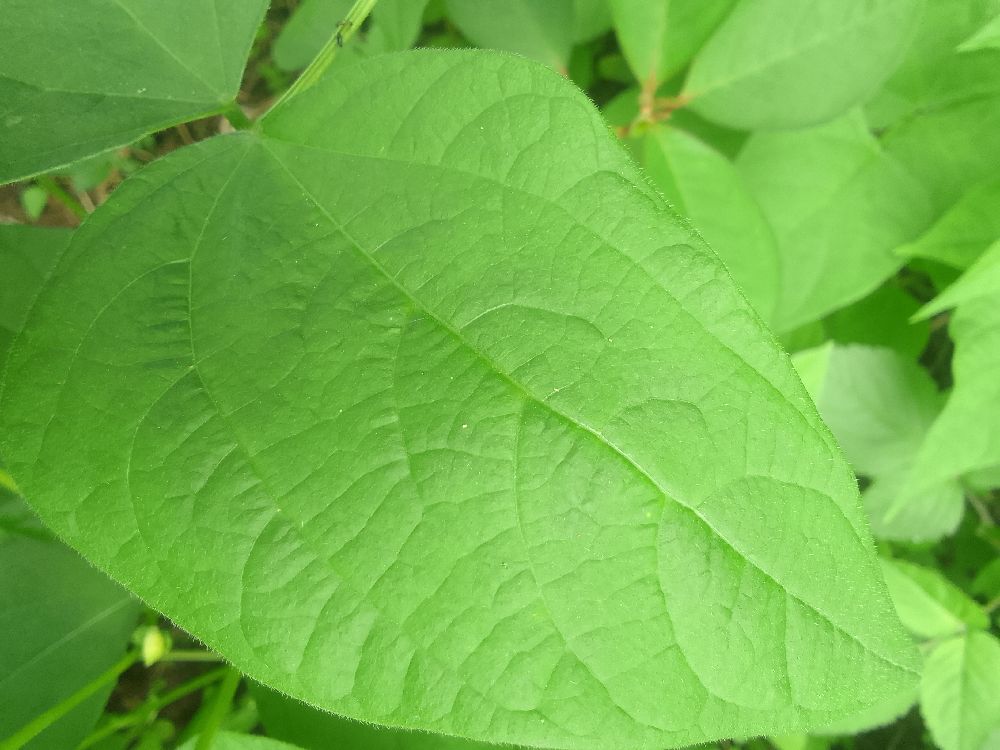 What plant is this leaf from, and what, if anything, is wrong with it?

common bean, healthy
